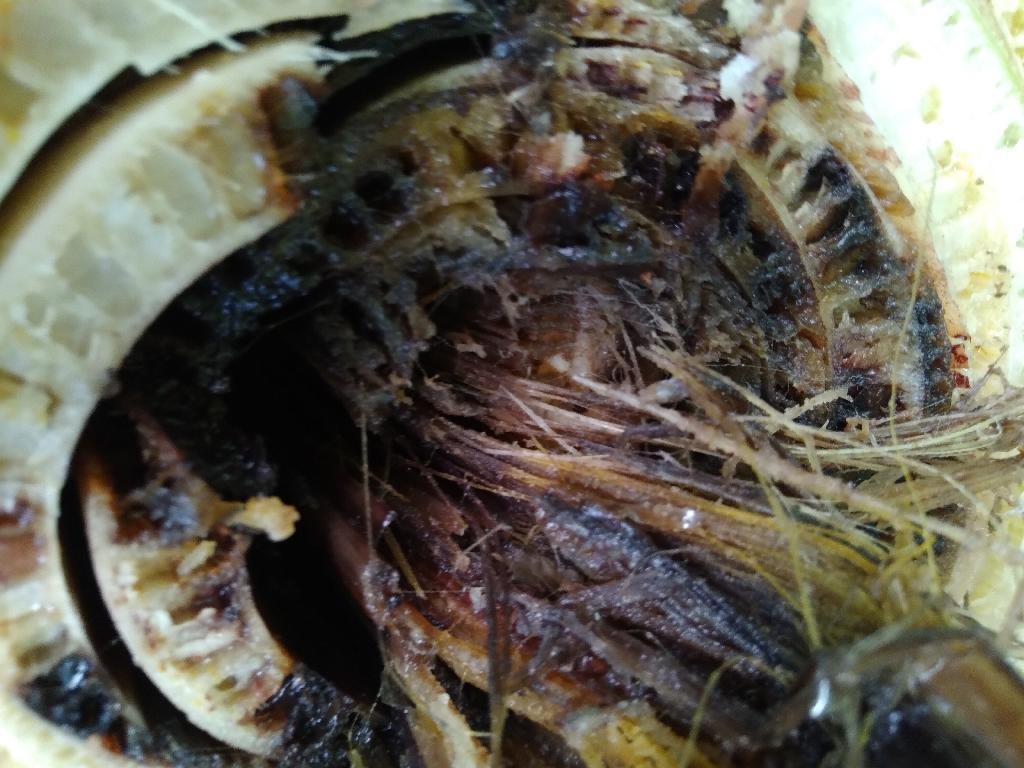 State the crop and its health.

banana, fusarium wilt race 1
